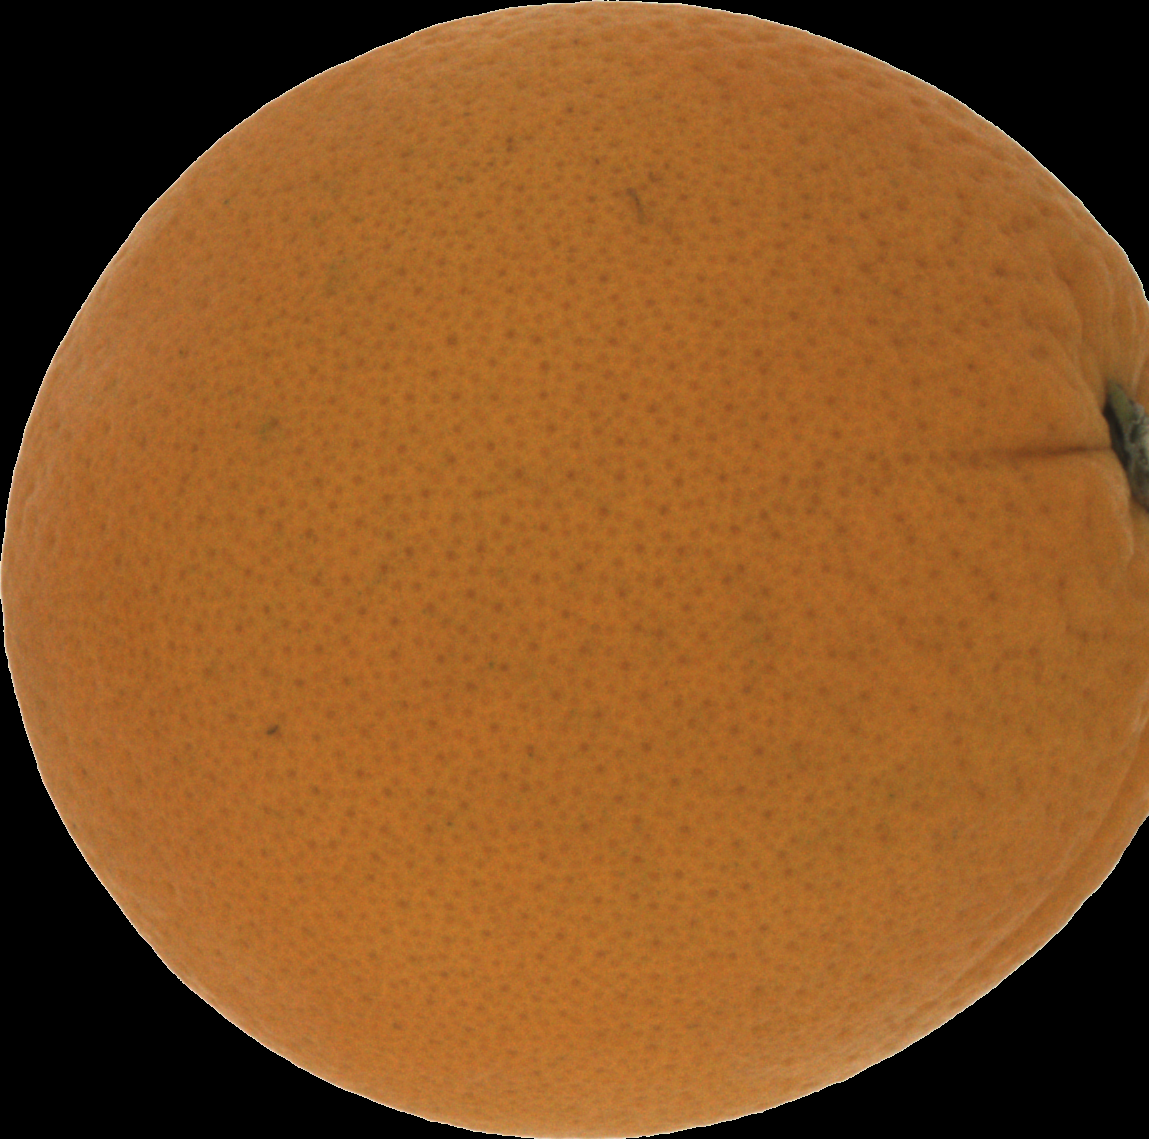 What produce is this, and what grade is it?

orange, good
